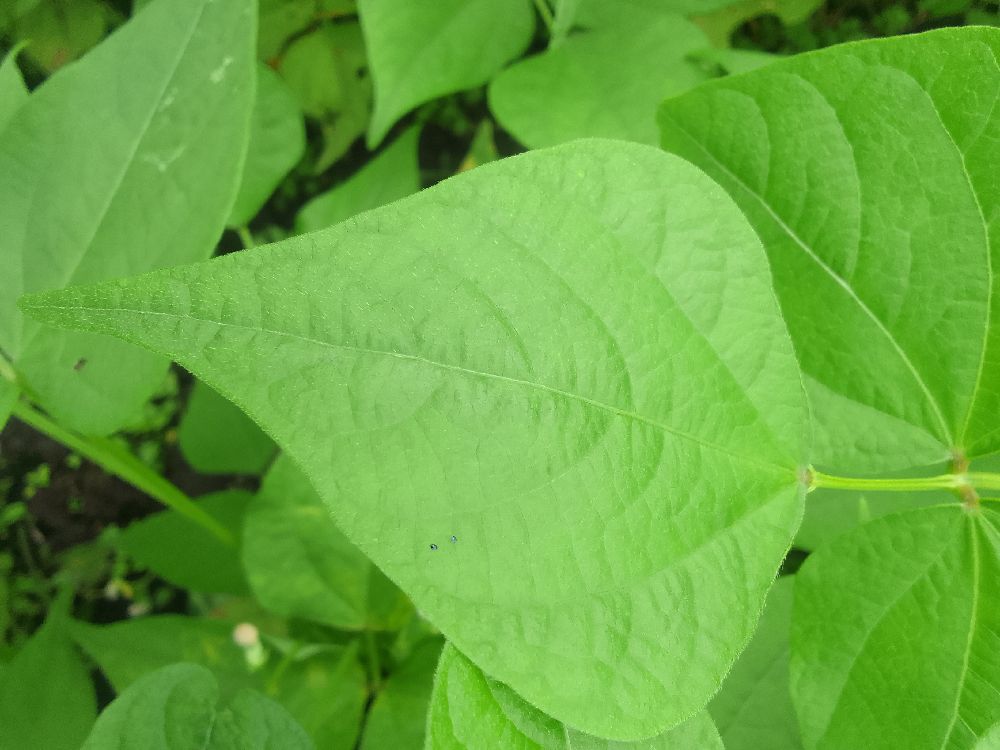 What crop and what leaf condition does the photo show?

common bean, healthy
